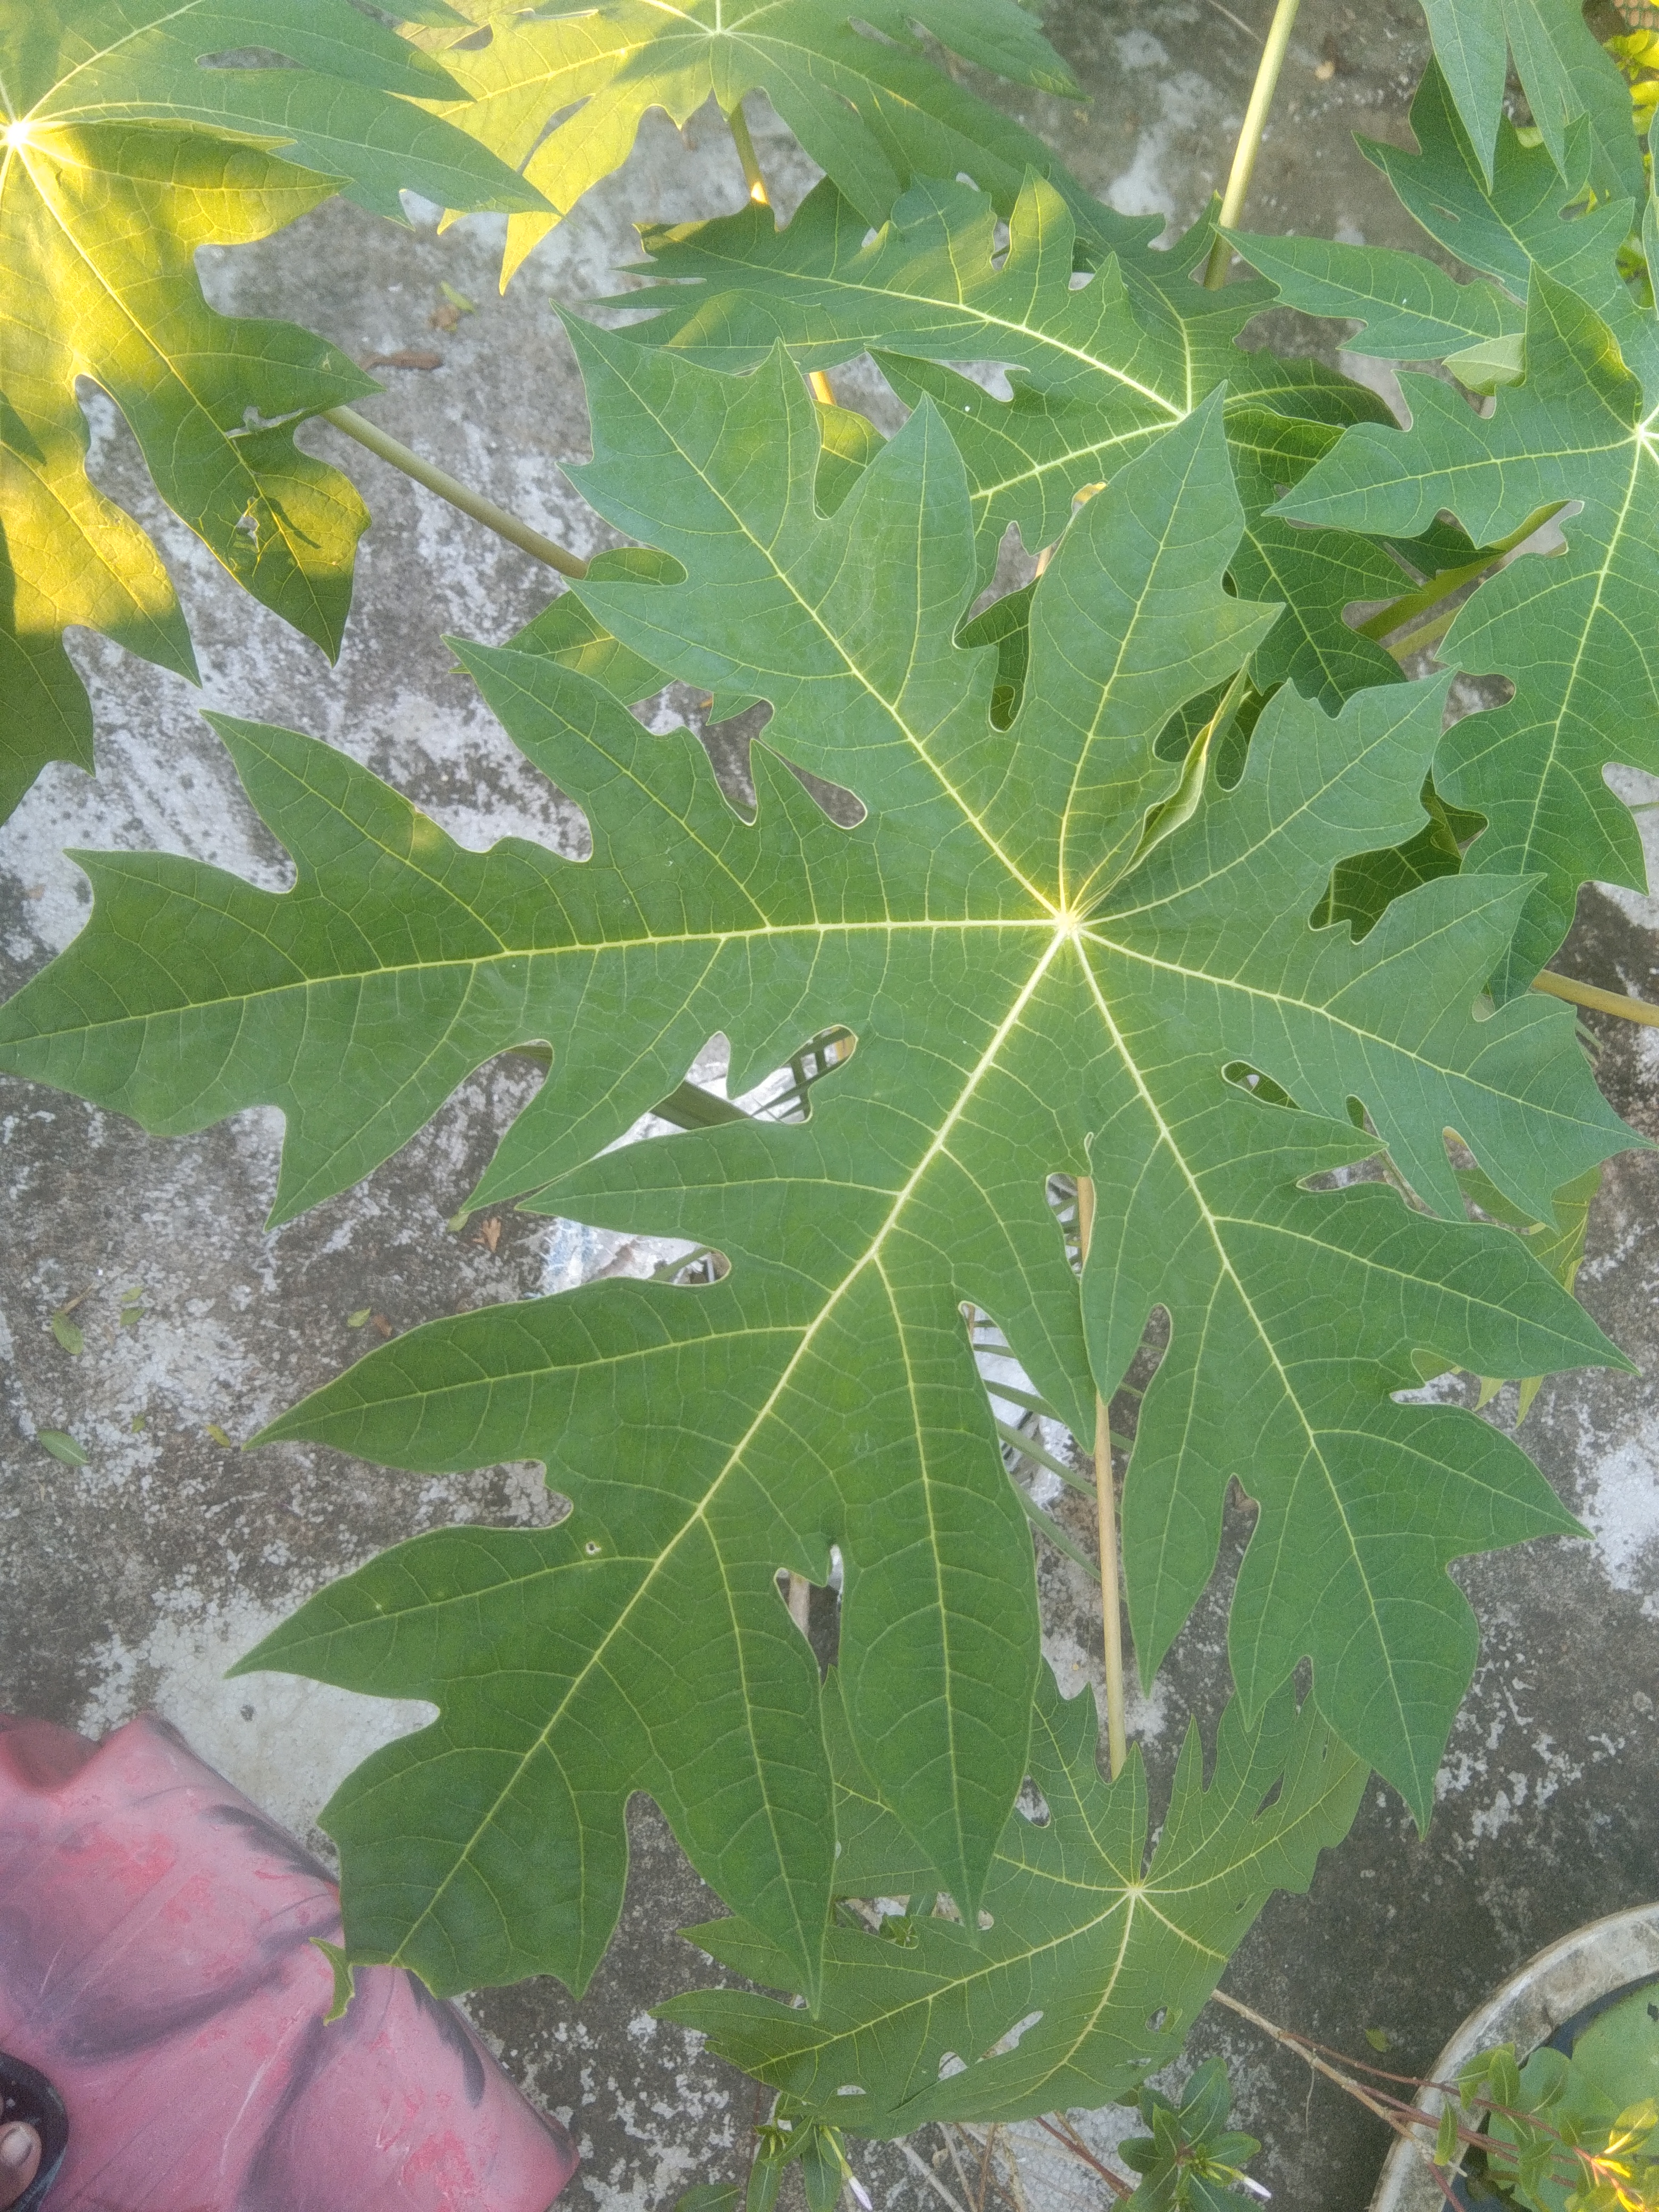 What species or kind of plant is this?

papaya
